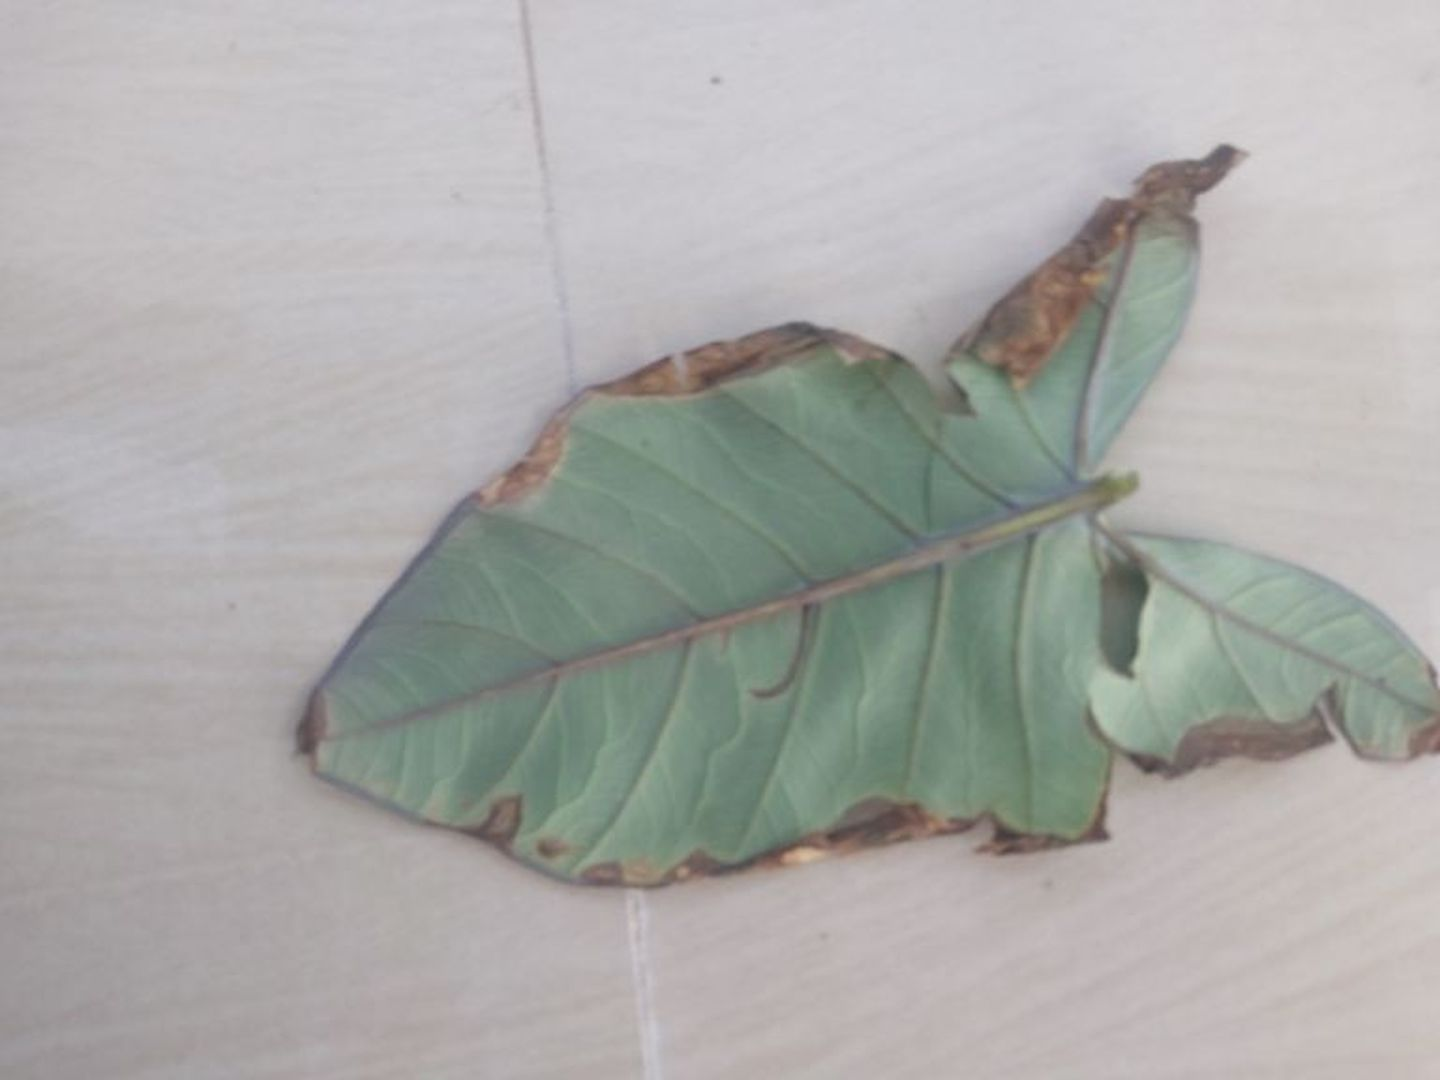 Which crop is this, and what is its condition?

taro, leaf blight
